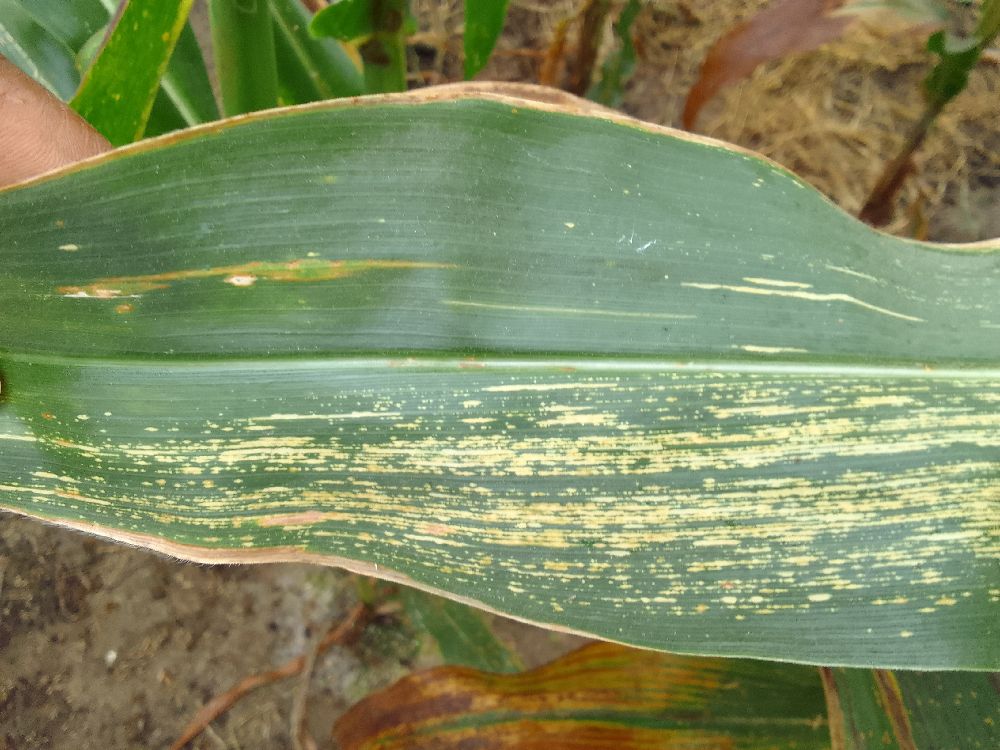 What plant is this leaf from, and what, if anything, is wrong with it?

maize, maize streak virus
